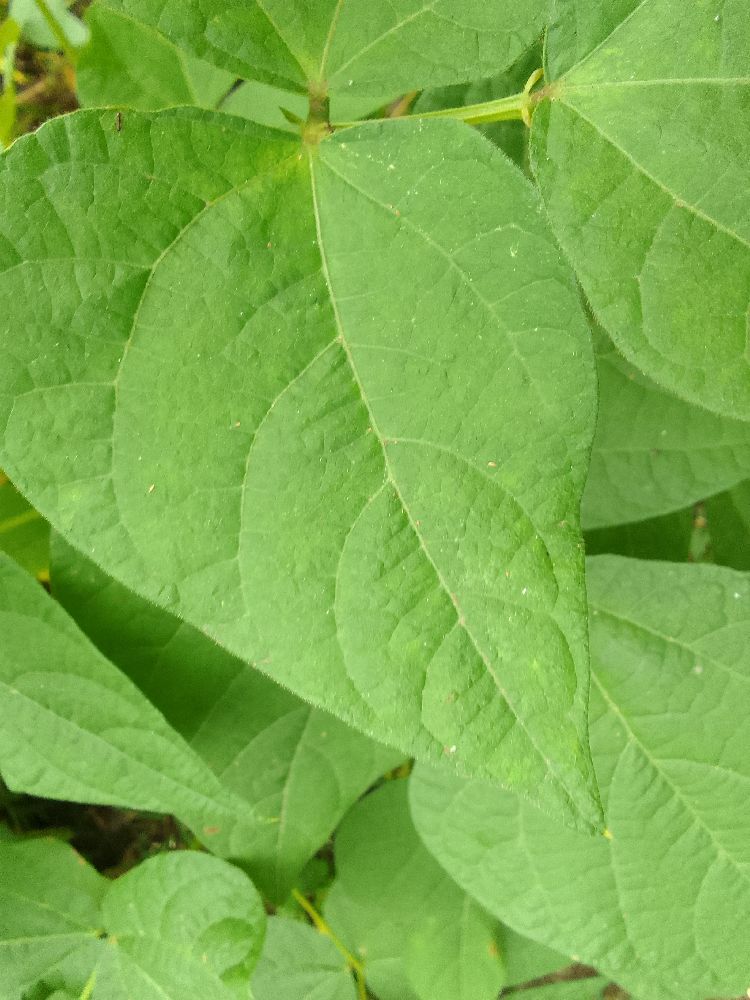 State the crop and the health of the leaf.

common bean, healthy
